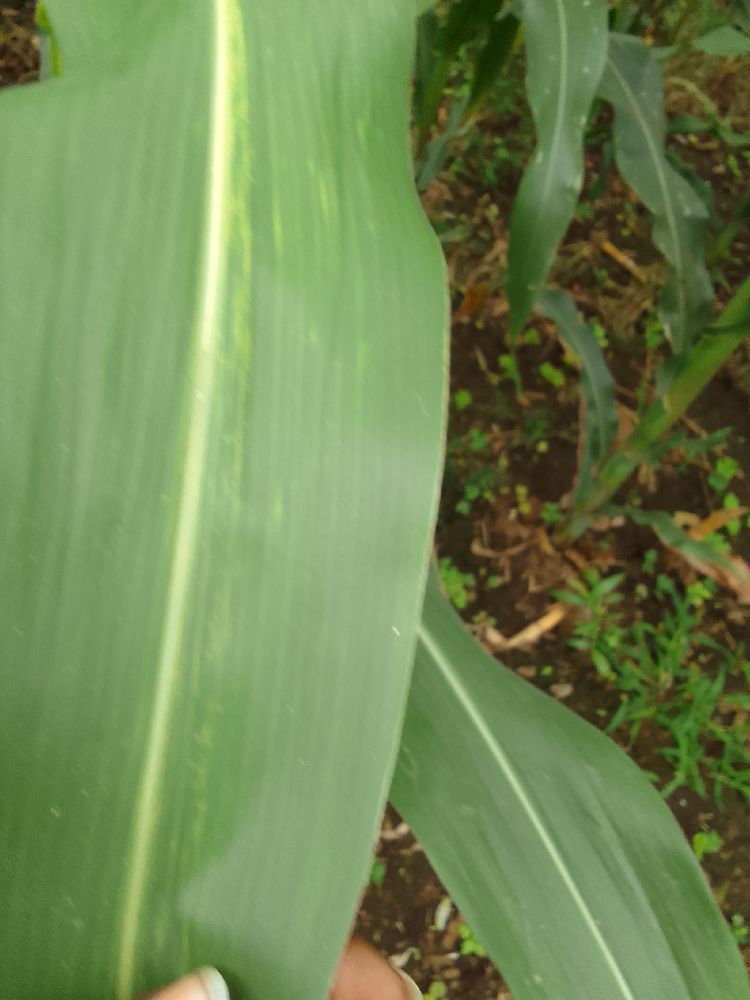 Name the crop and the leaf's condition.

maize, healthy
